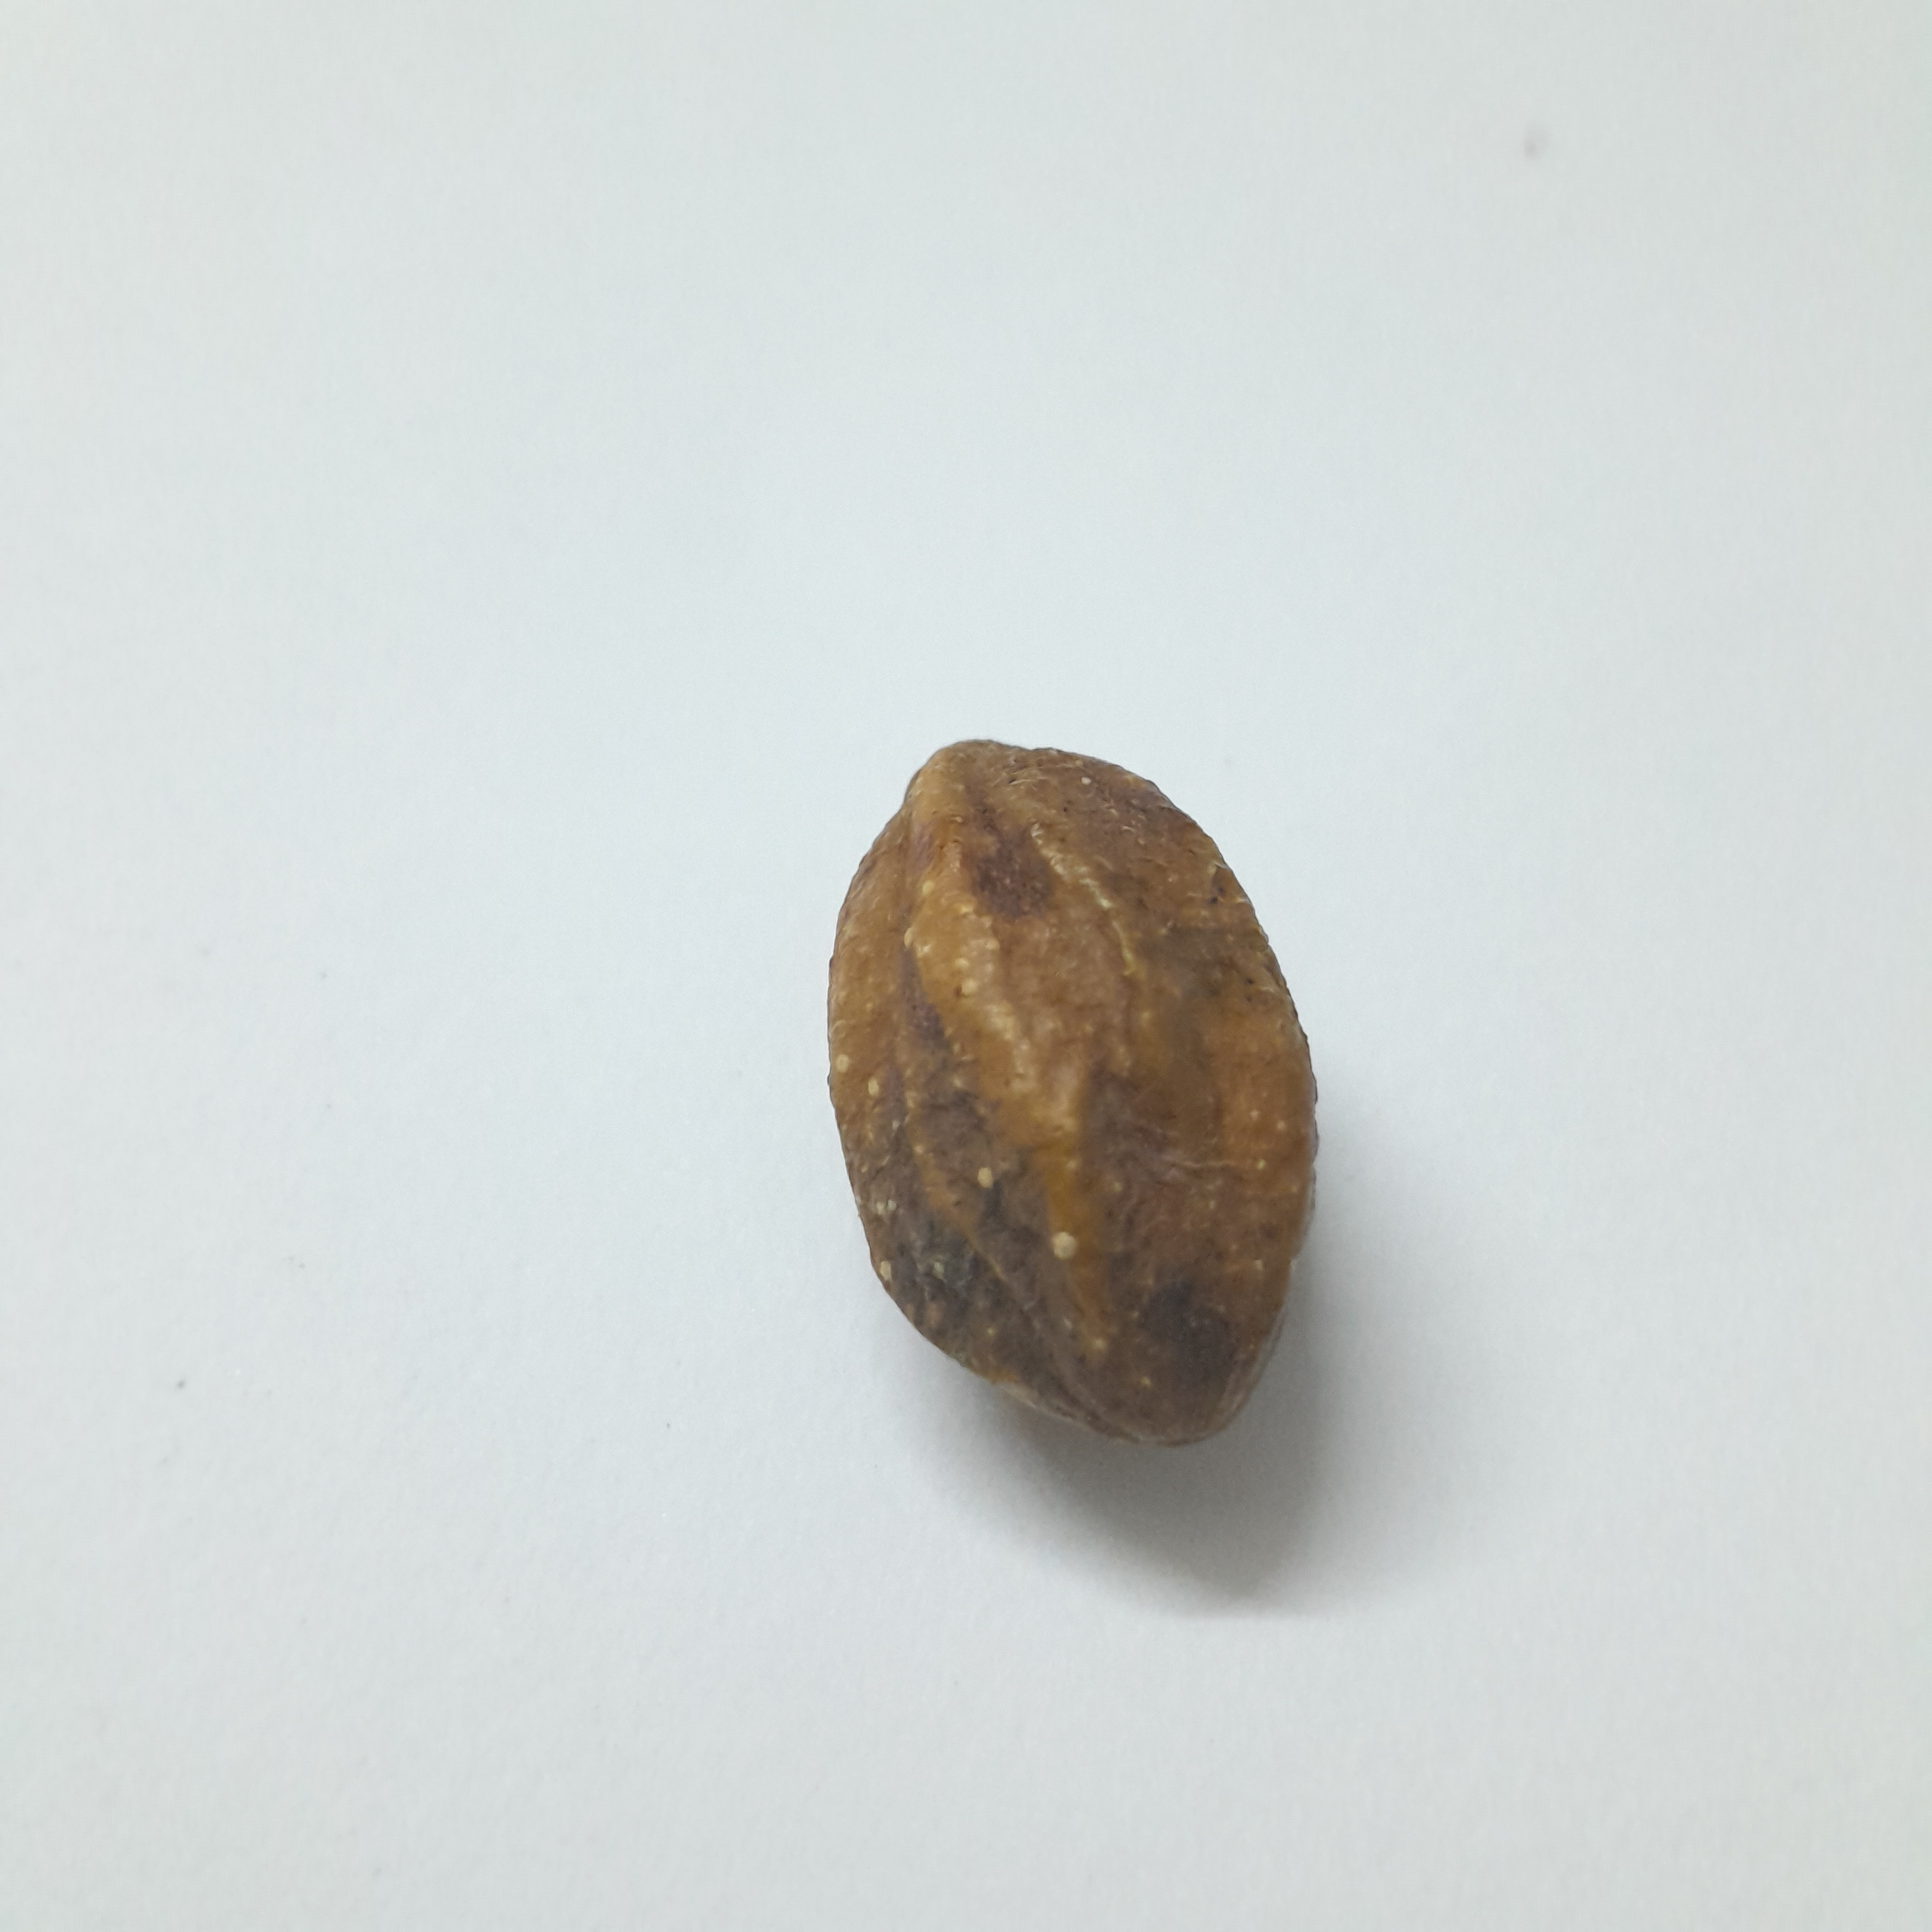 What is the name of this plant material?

hirdaa
